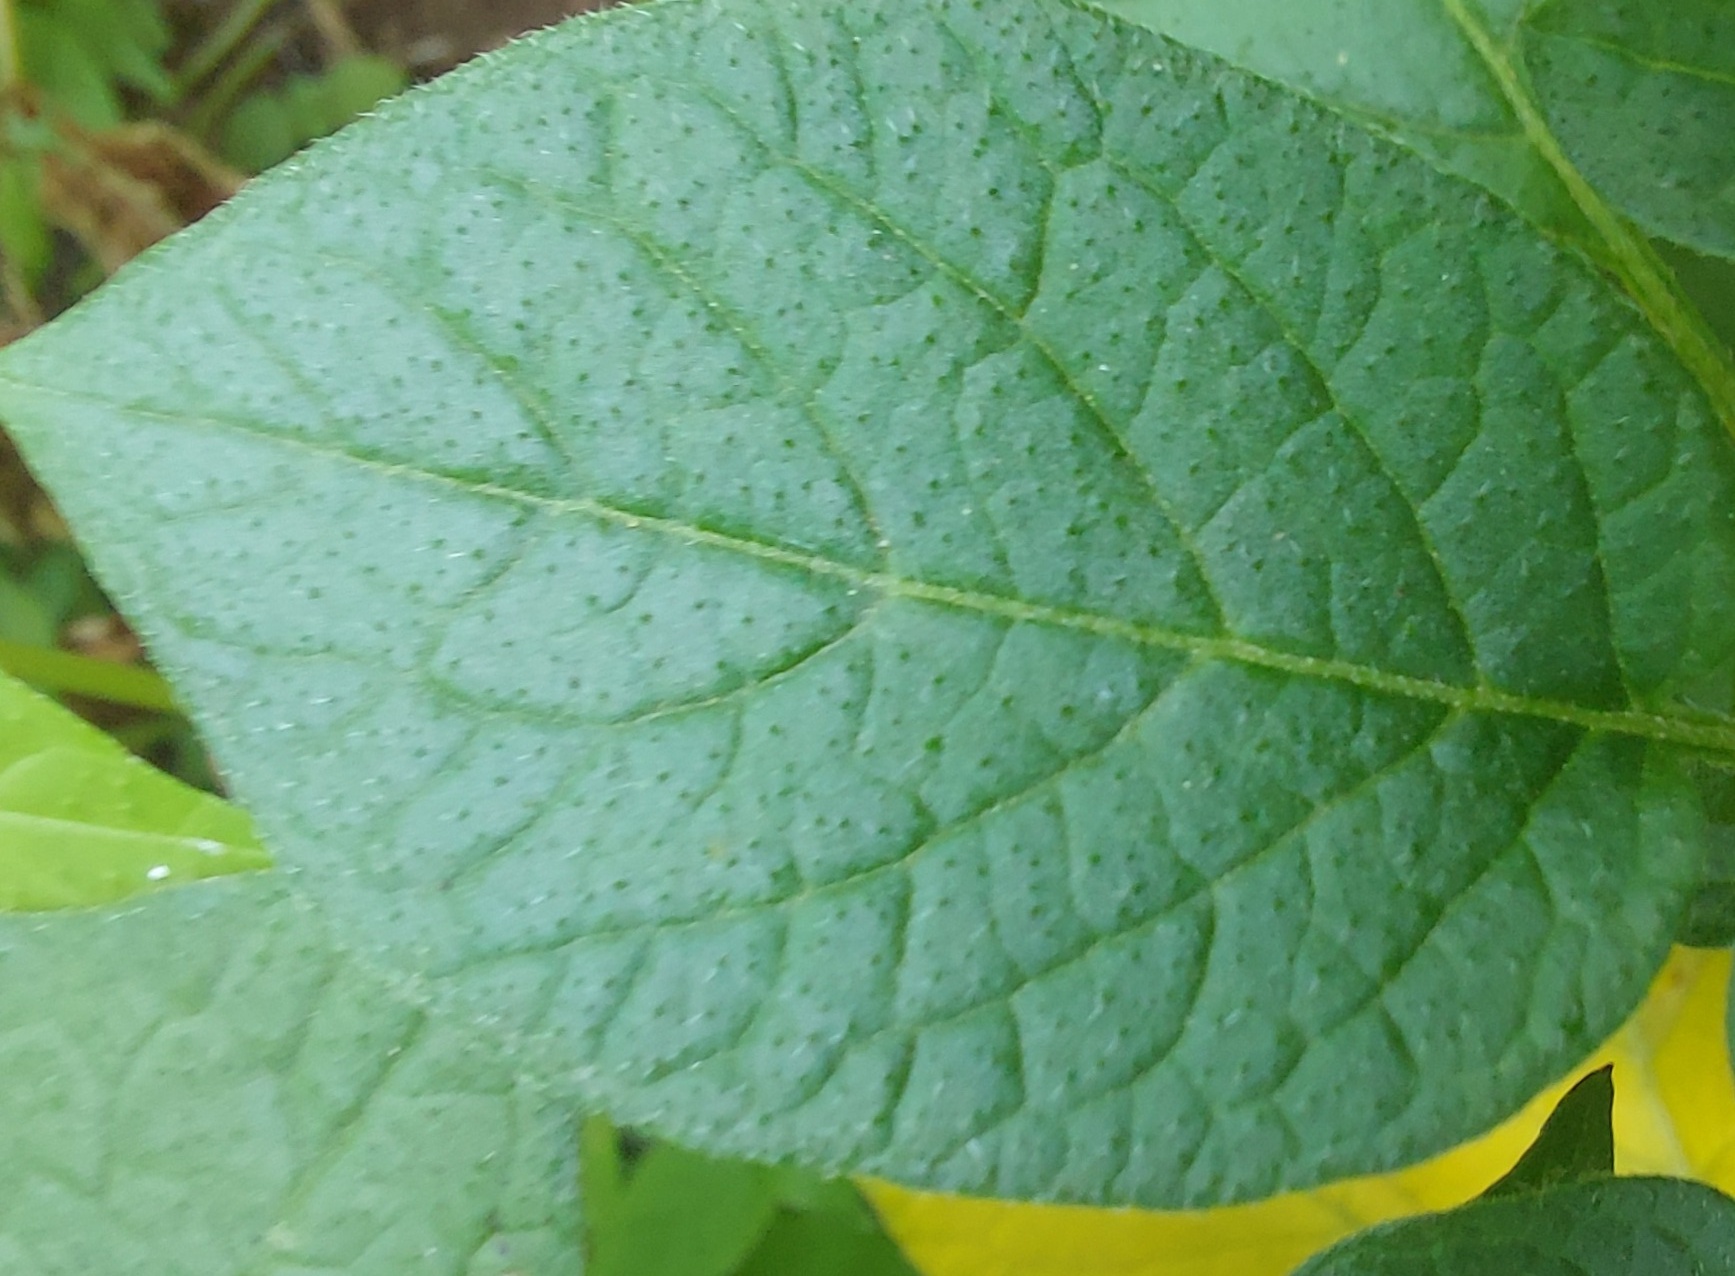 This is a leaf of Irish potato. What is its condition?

healthy
